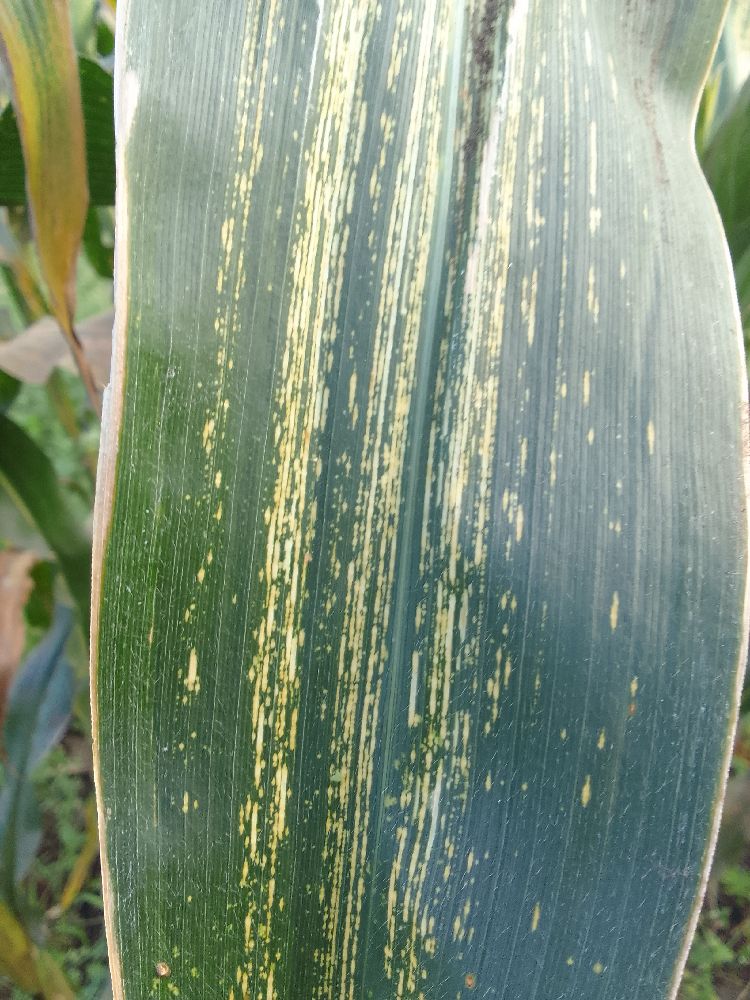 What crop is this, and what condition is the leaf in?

maize, maize streak virus
